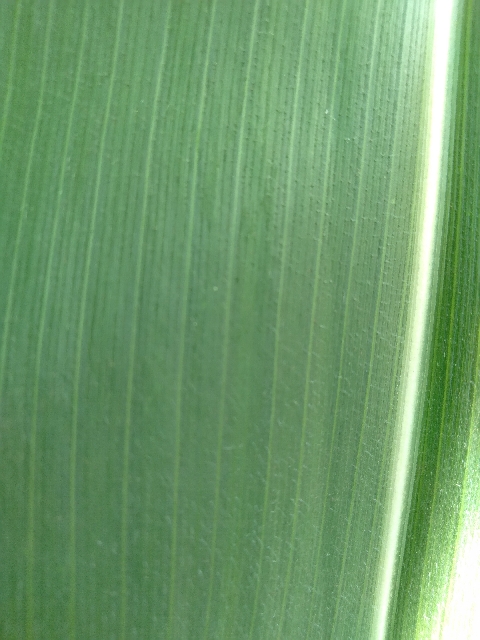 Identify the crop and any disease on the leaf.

maize, healthy
